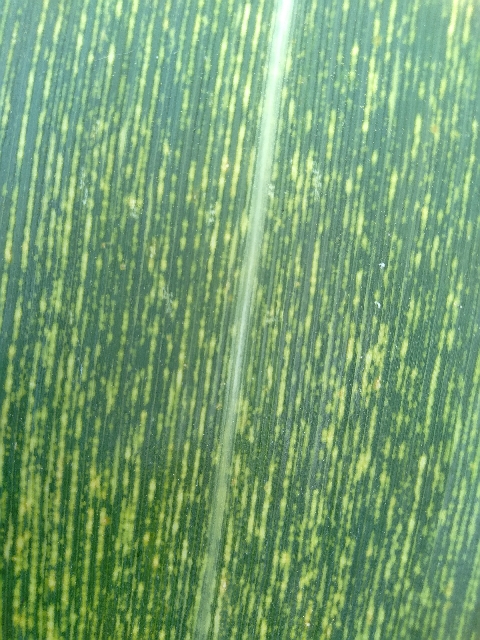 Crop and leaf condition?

maize, maize streak virus
